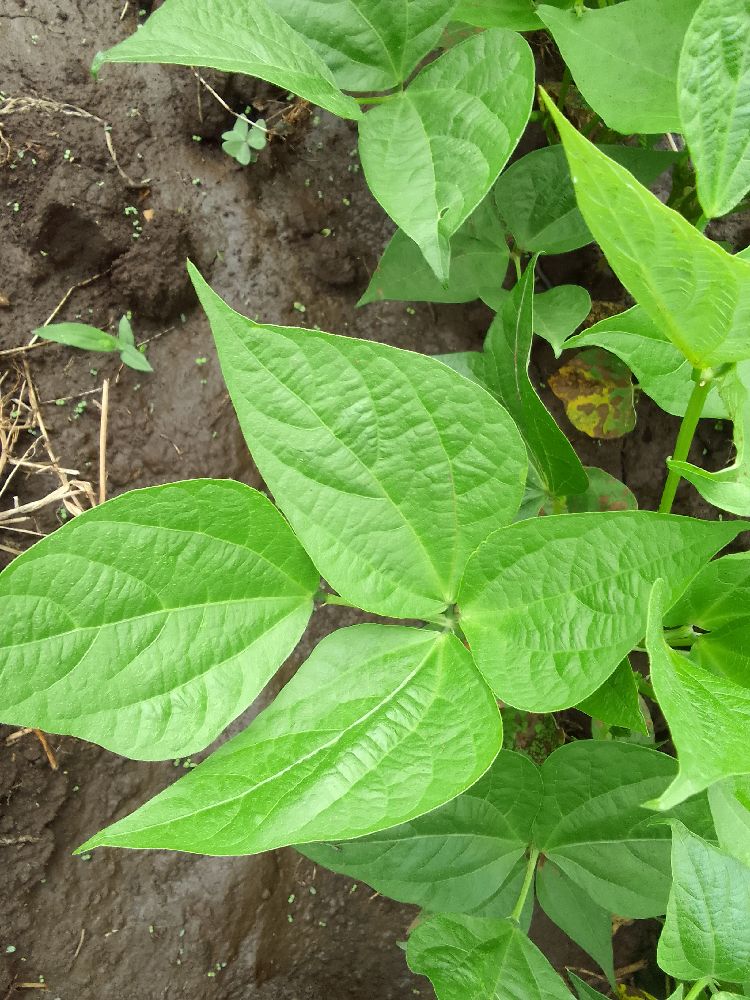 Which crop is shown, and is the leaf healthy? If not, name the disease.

common bean, healthy
